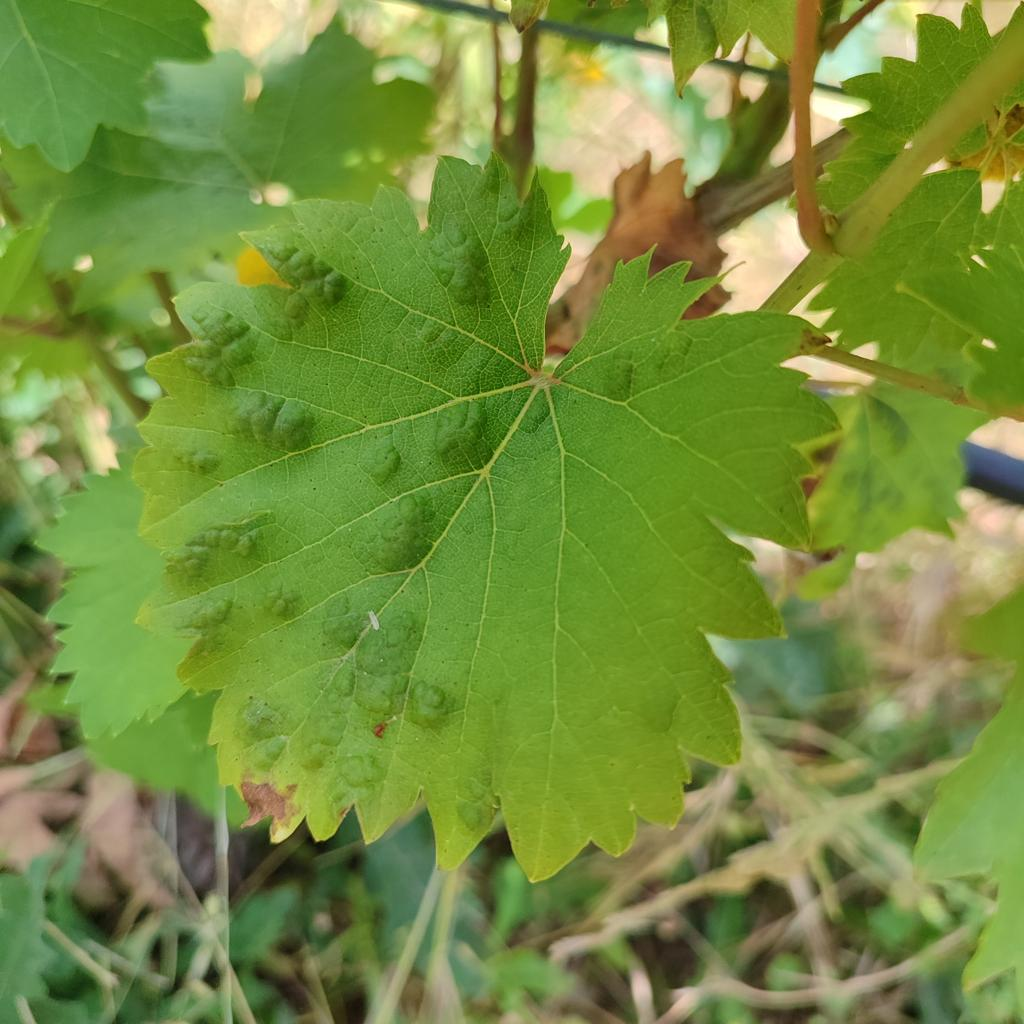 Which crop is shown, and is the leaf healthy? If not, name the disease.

grapevine, erineum mite
